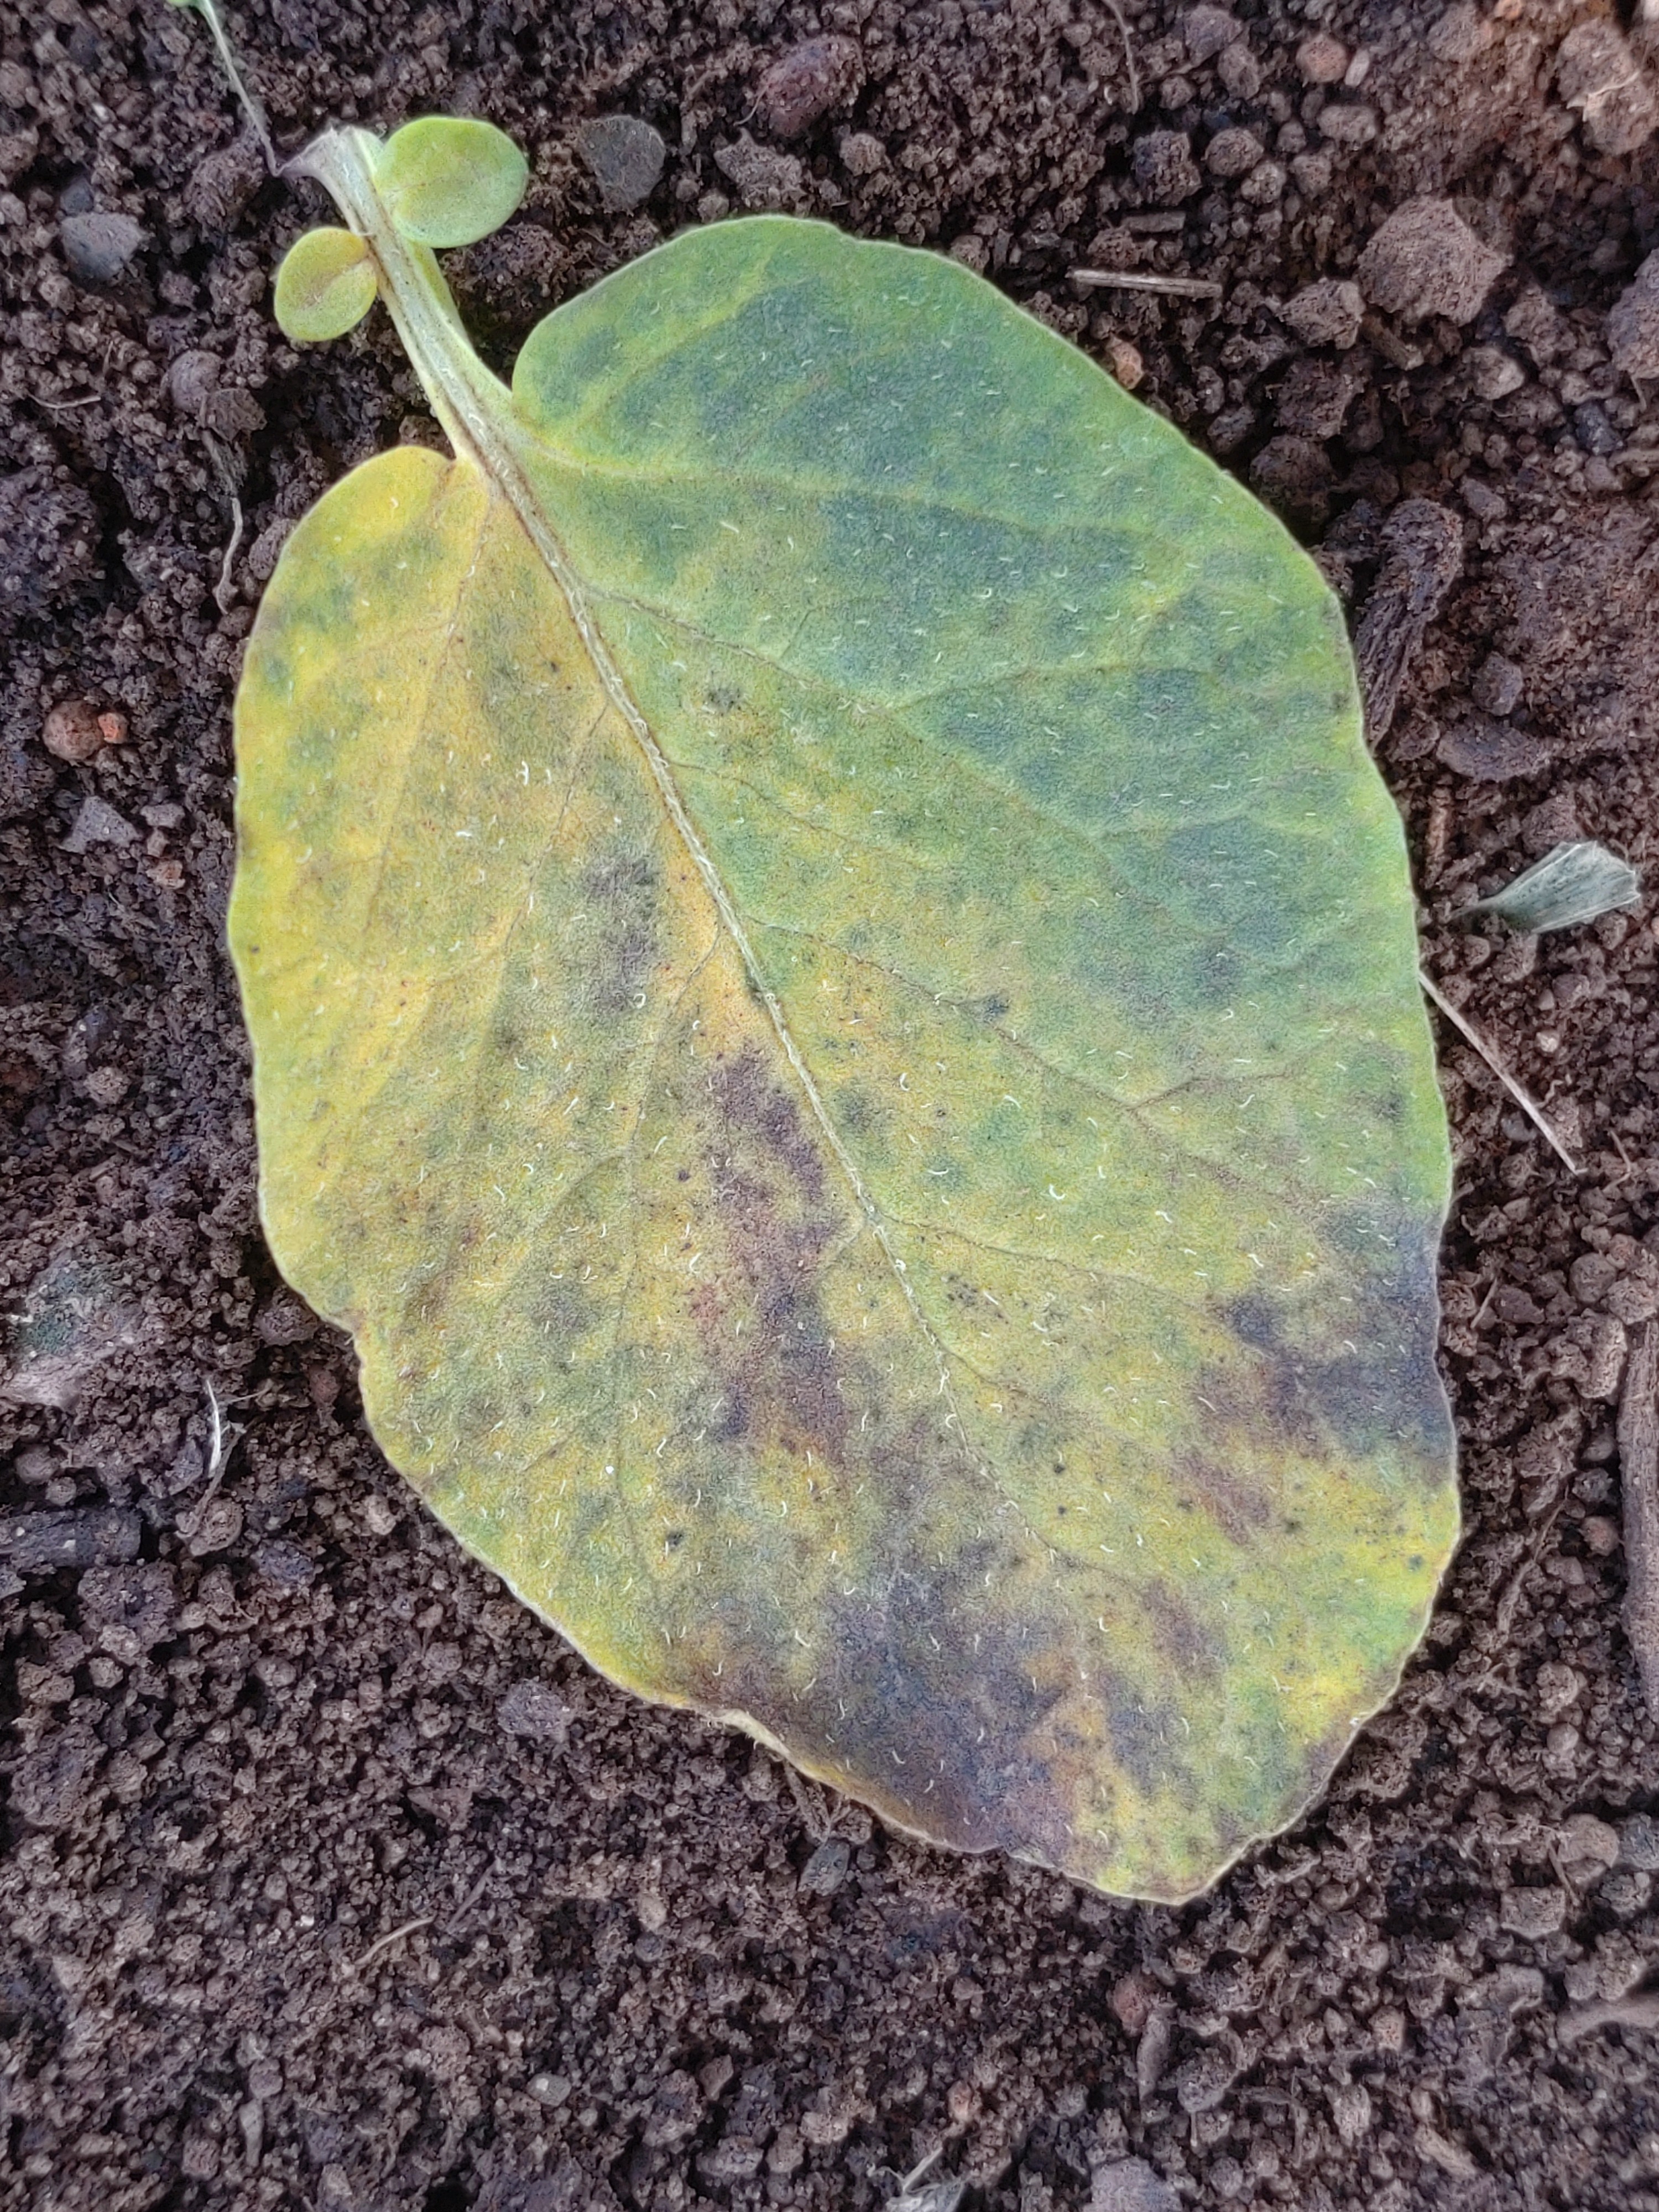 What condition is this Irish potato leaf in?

late blight
